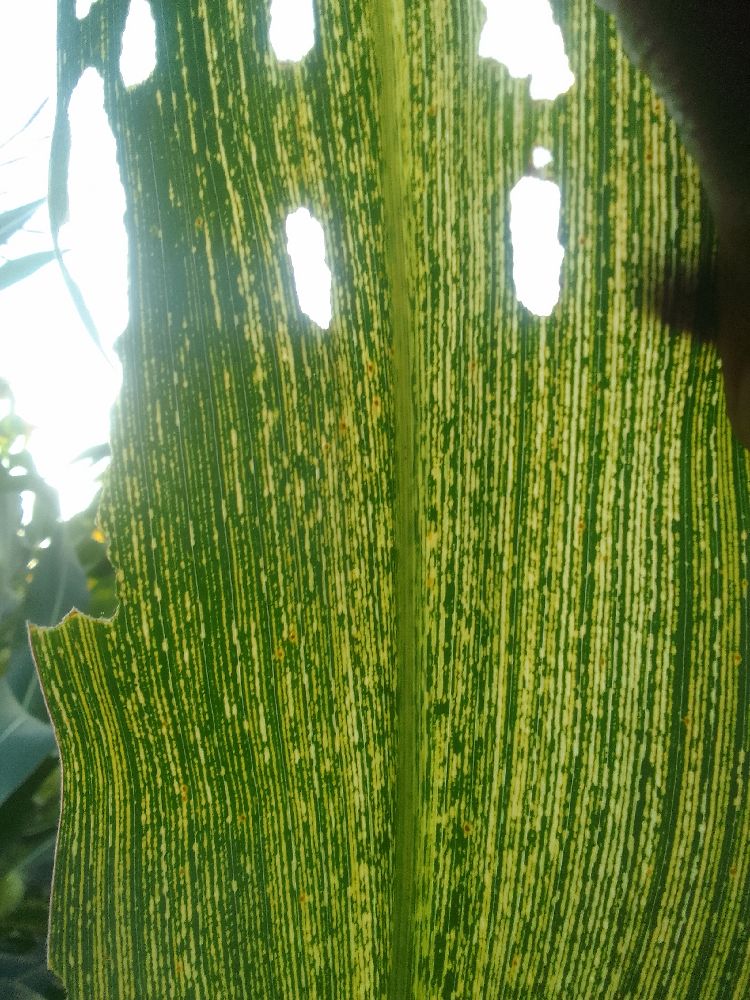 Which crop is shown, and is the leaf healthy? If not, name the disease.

maize, maize streak virus
